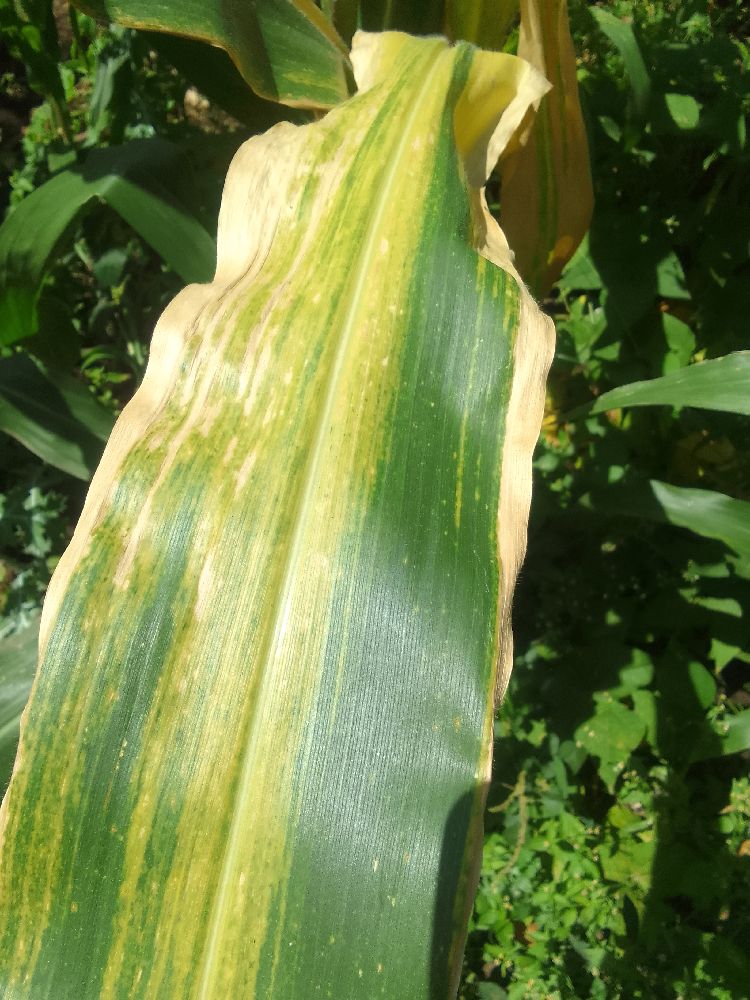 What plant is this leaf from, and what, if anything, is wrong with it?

maize, maize lethal necrosis
